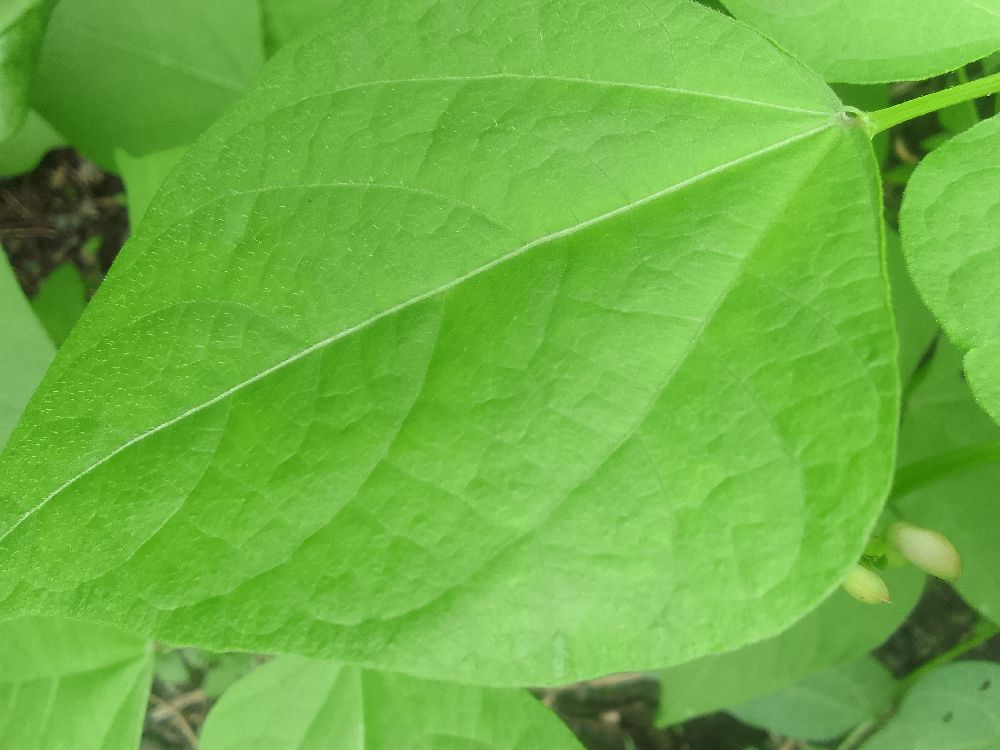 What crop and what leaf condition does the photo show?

common bean, healthy
